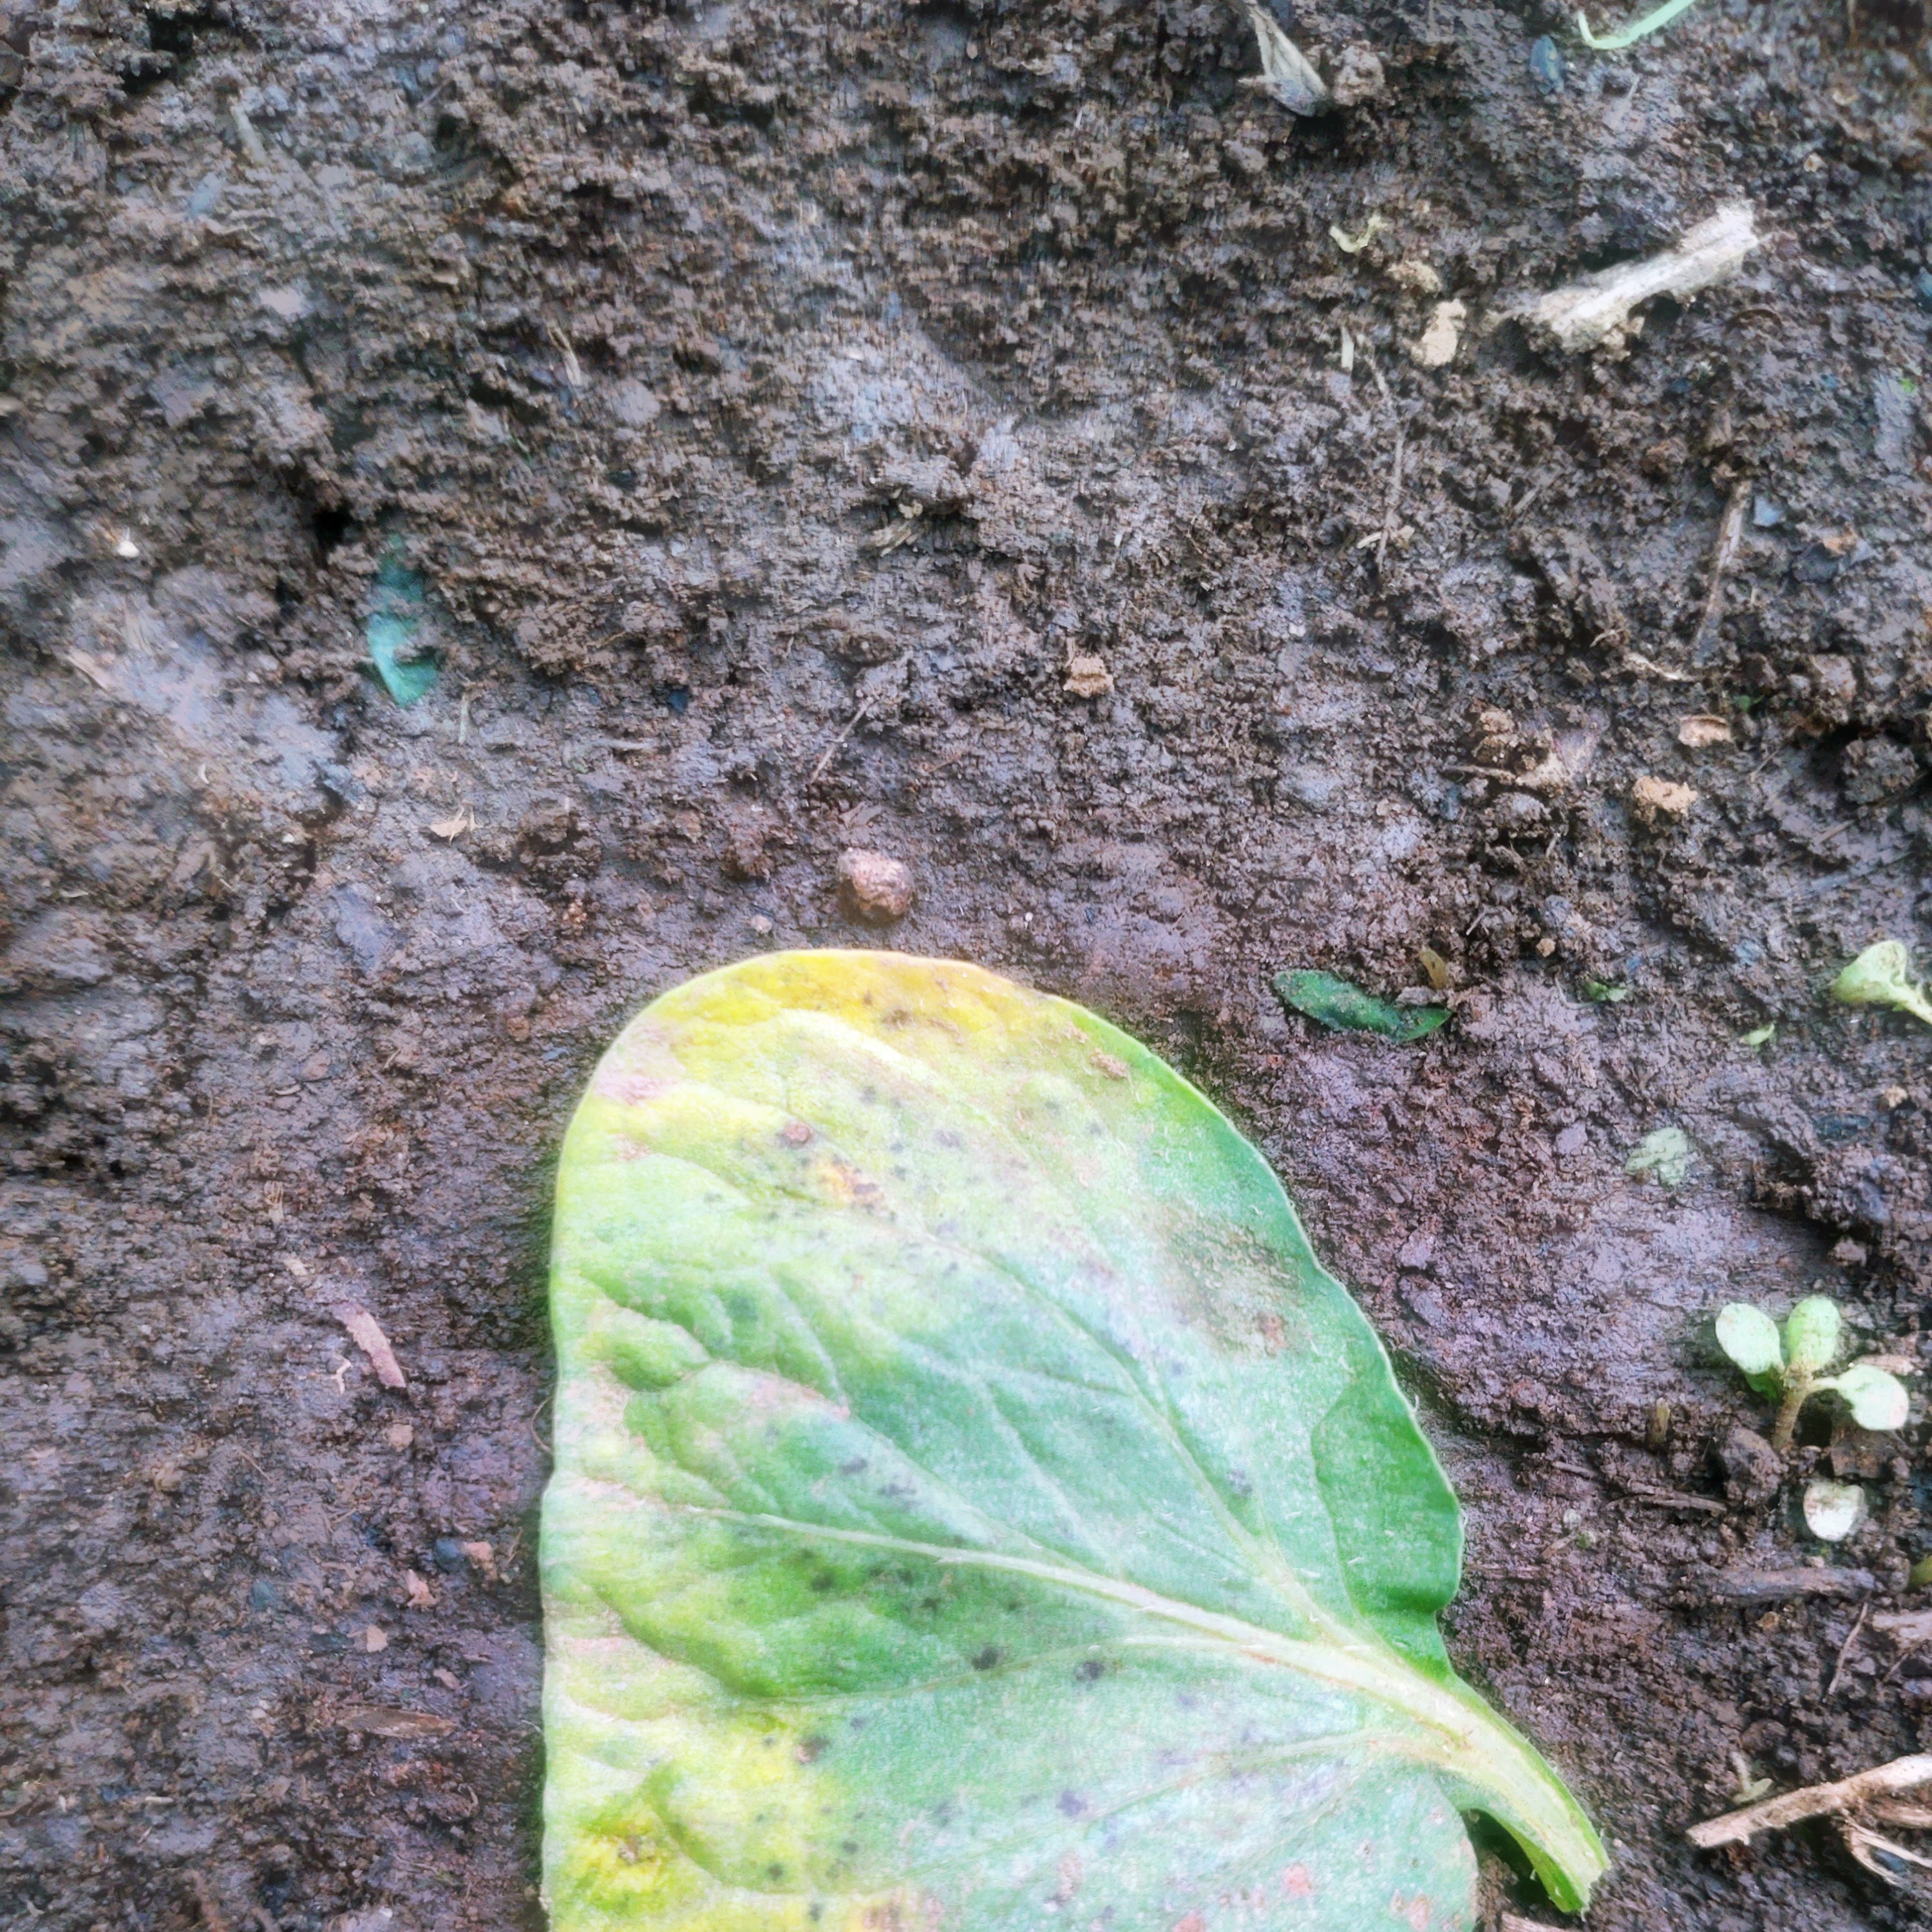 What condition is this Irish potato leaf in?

late blight
